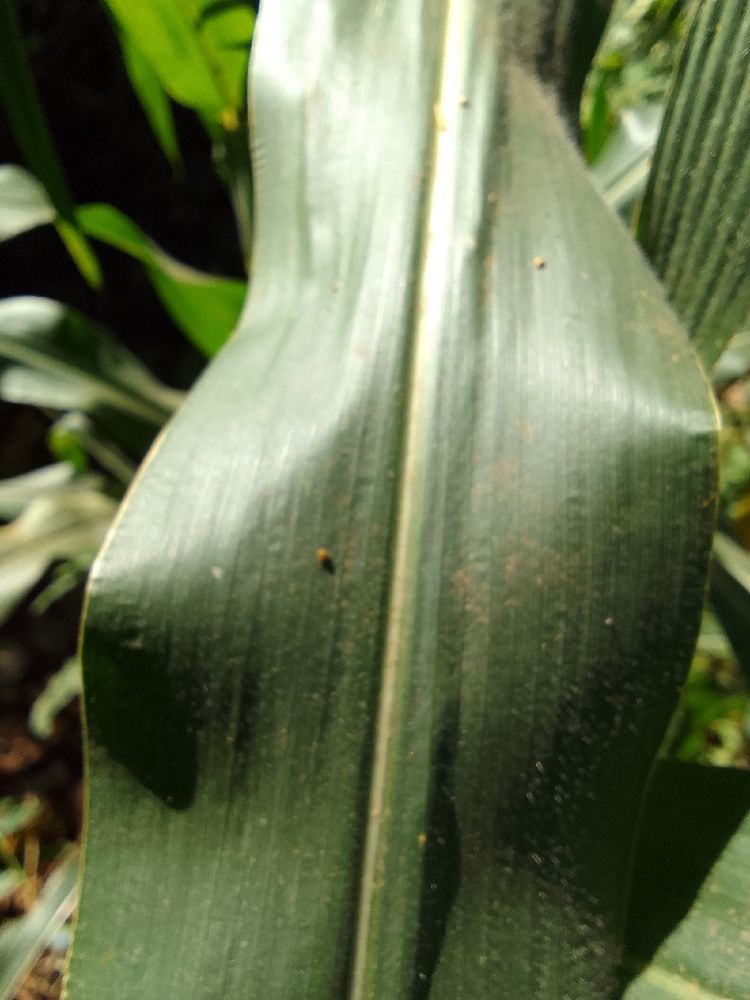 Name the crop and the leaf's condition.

maize, healthy
